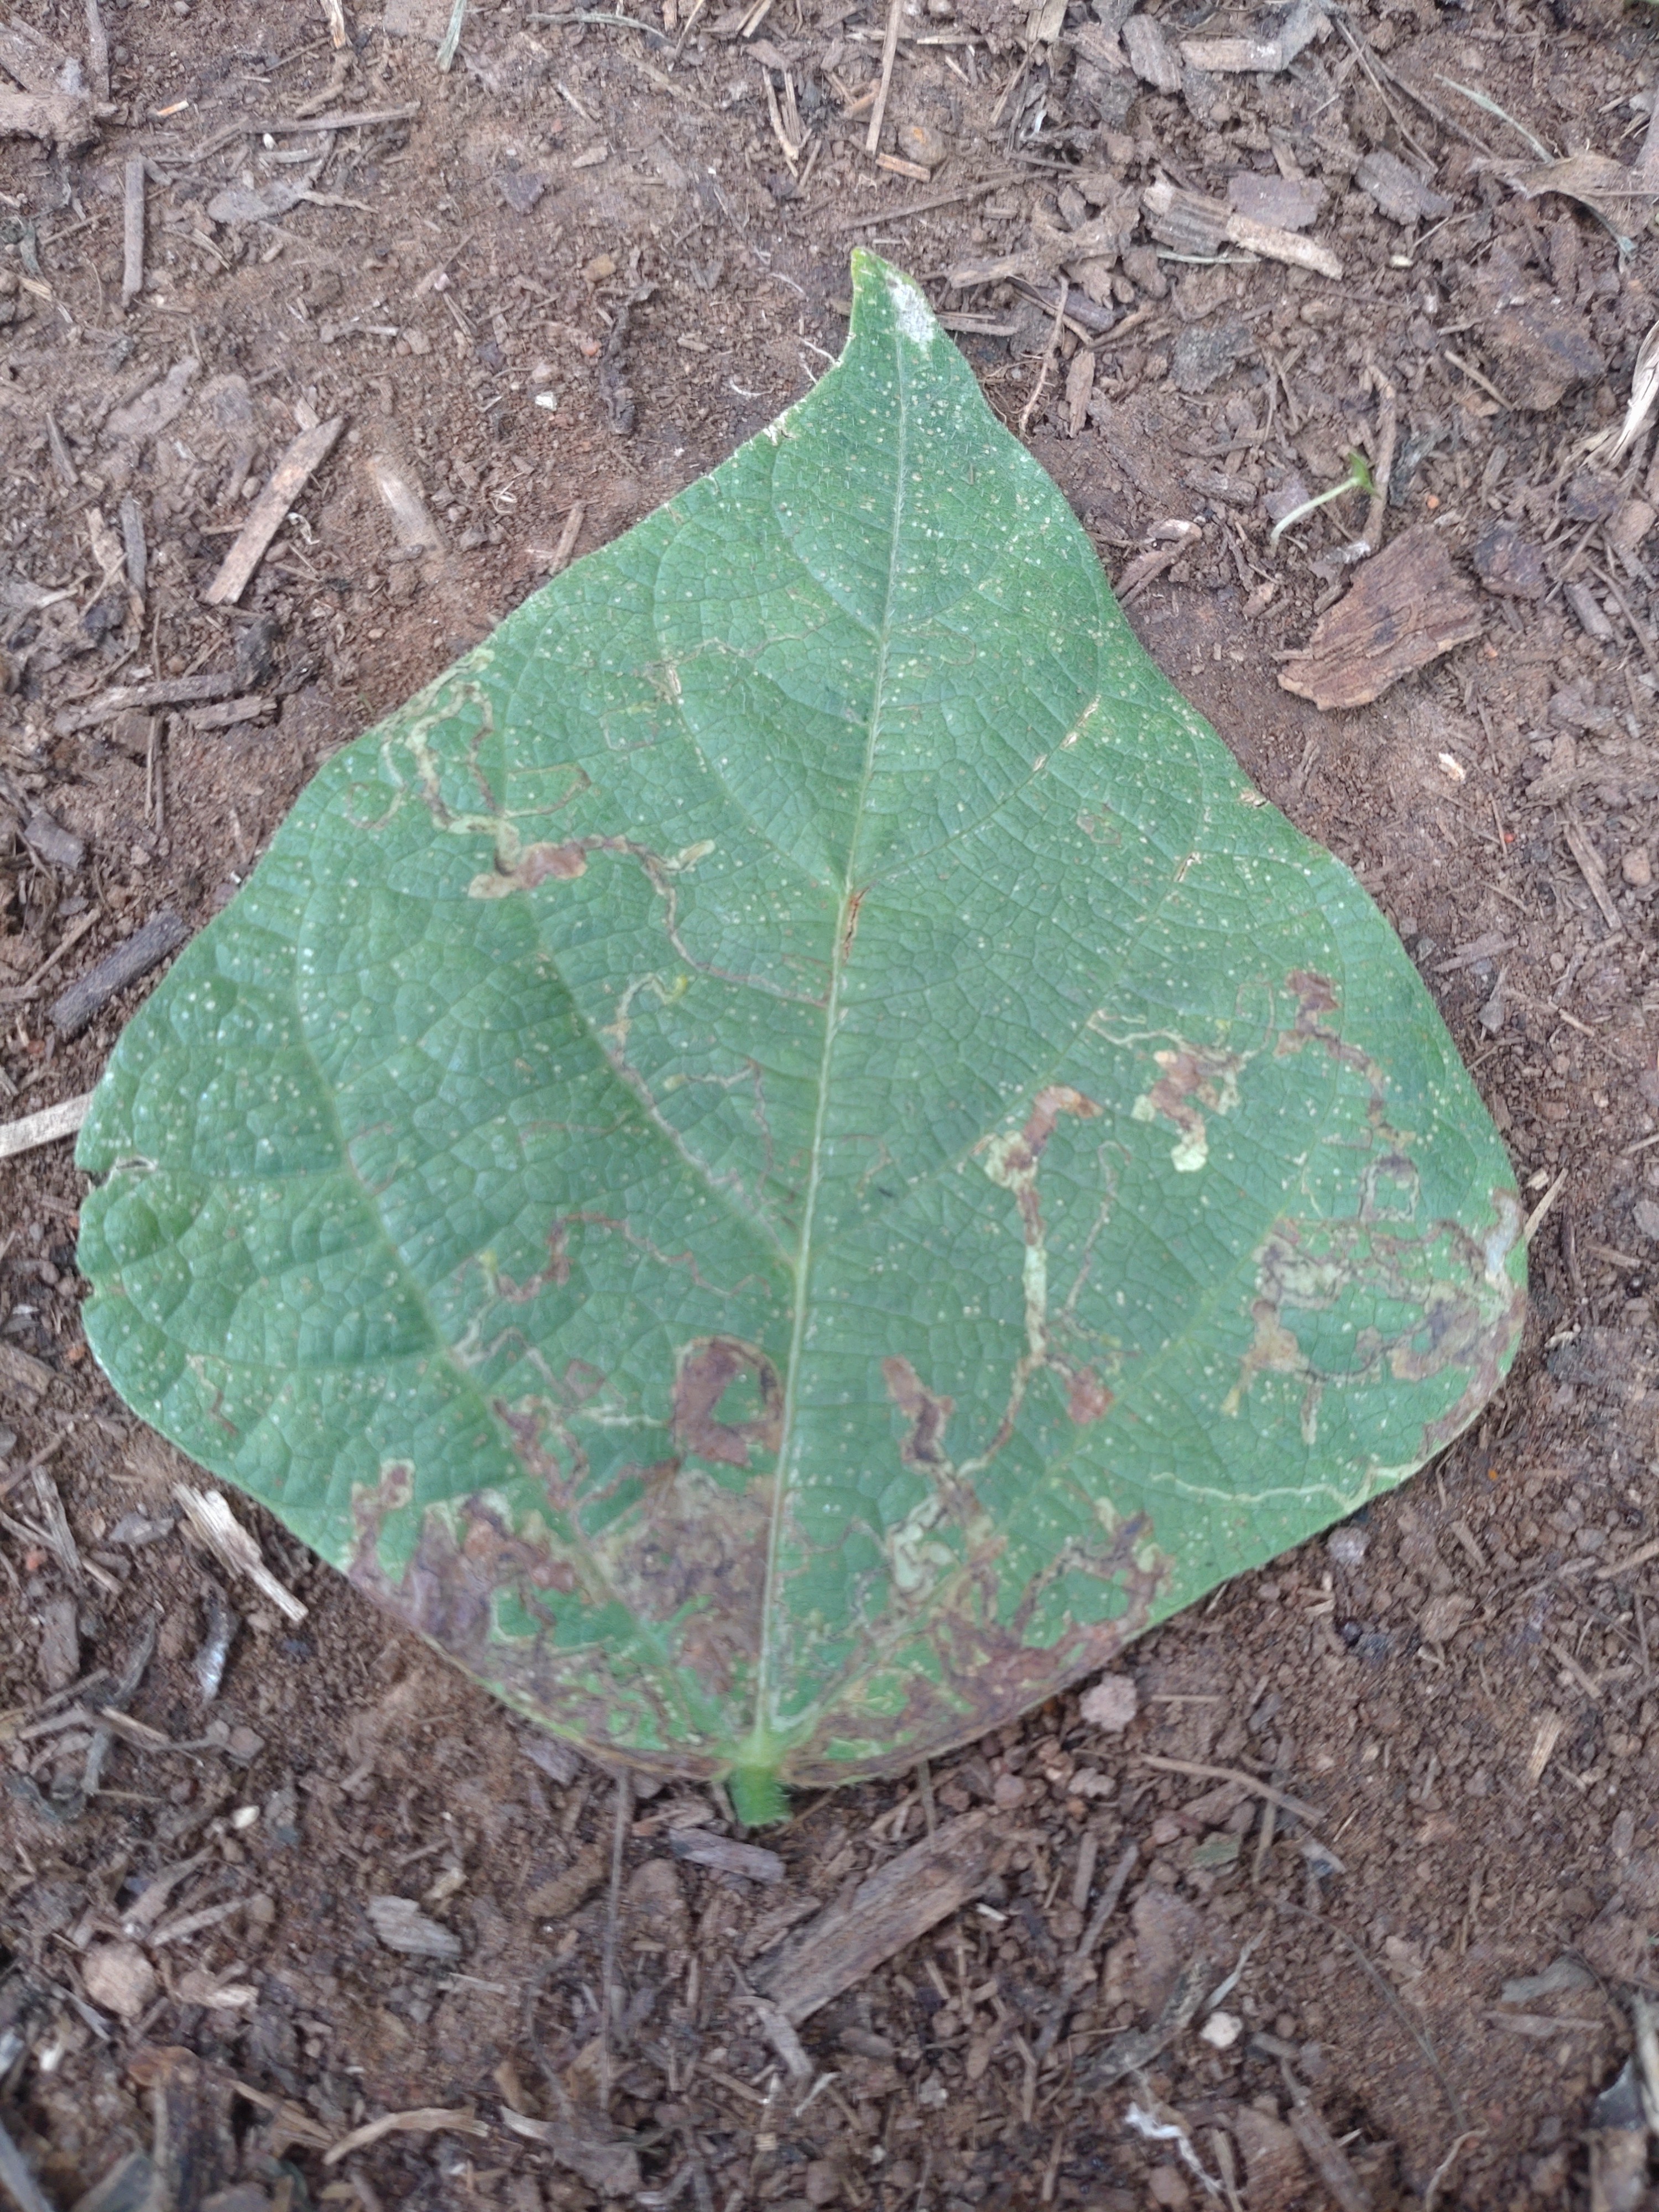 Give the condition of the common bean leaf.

anthracnose
